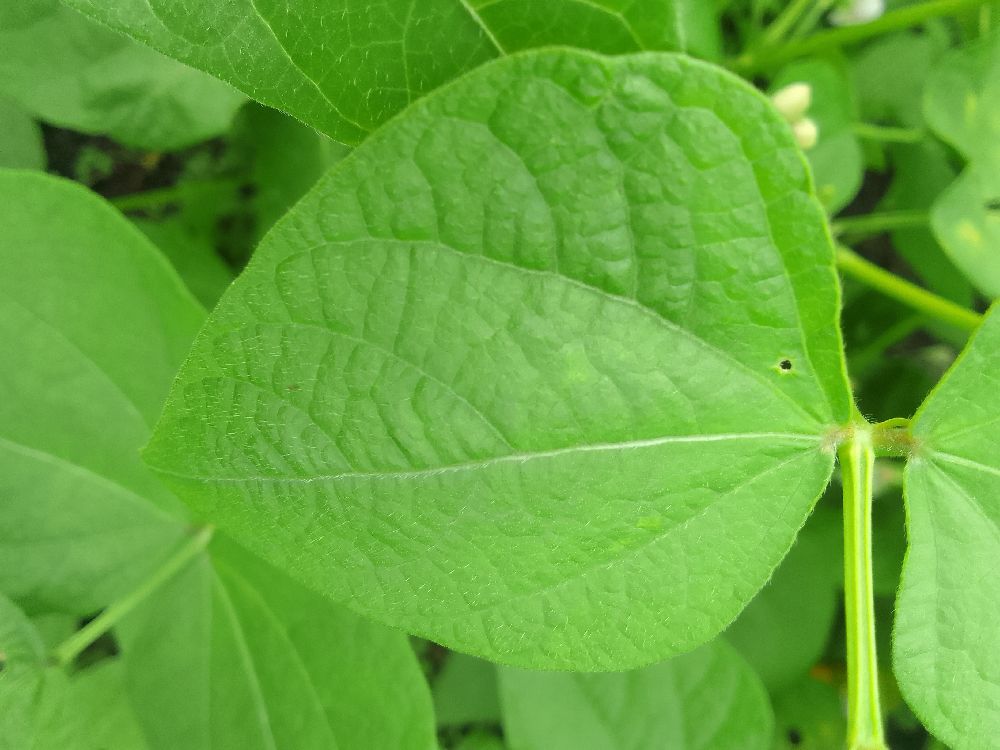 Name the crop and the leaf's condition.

common bean, healthy
